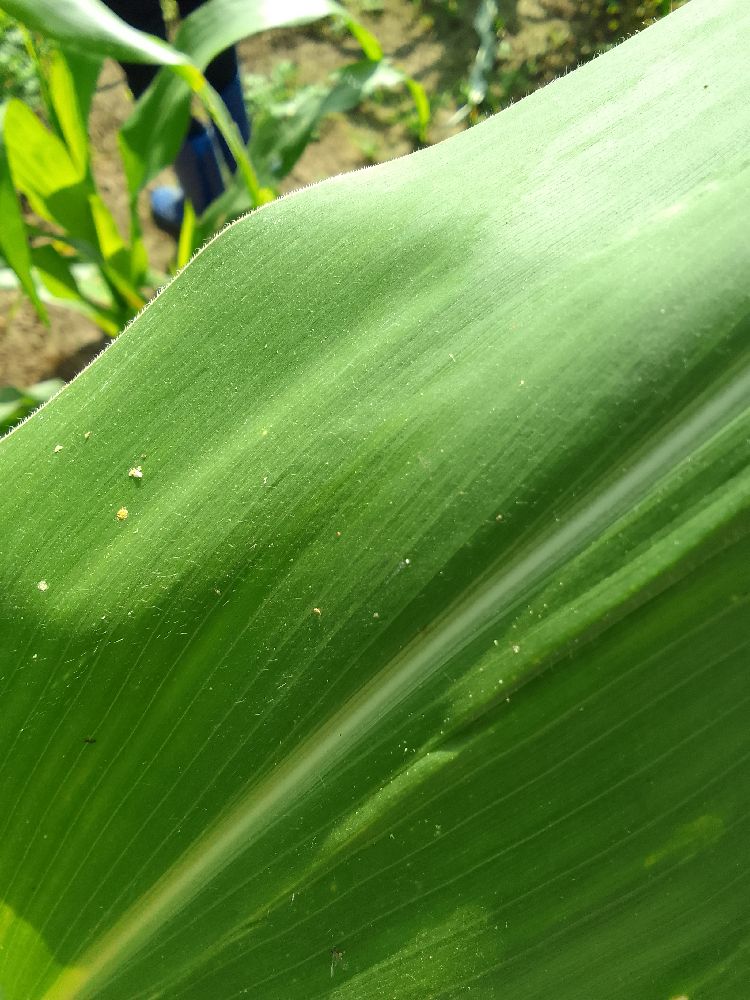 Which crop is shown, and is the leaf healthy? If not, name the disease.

maize, healthy
